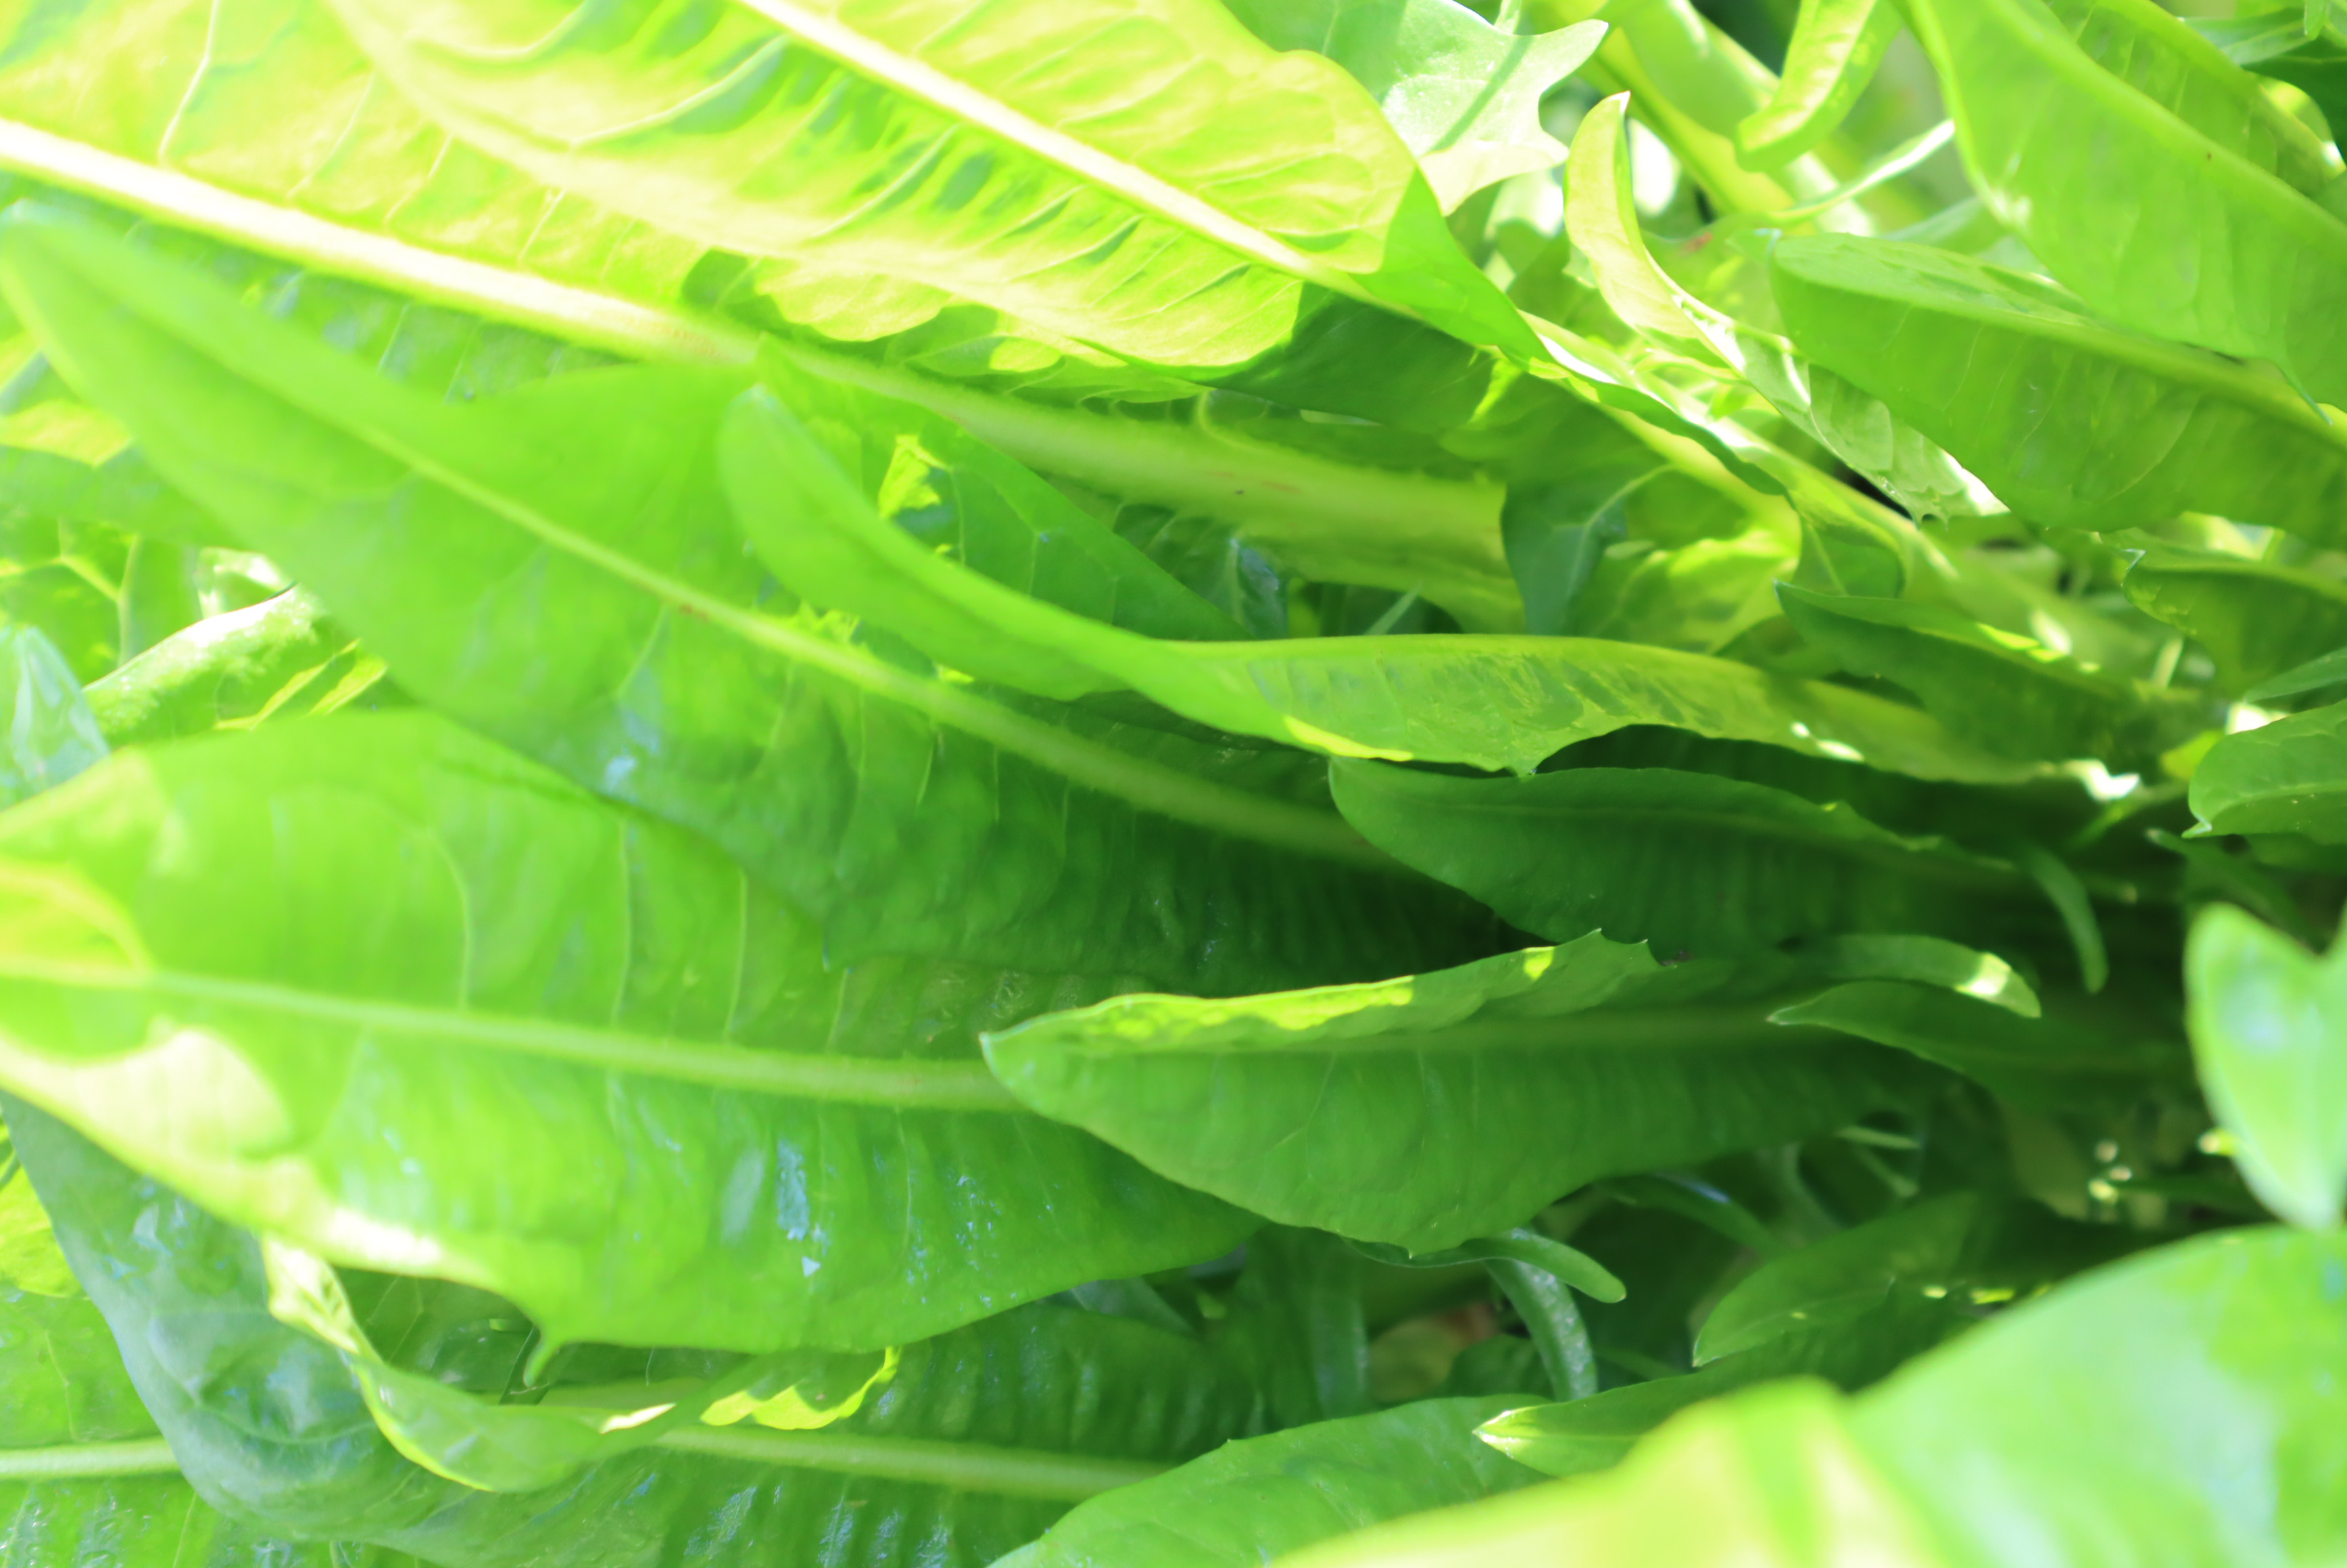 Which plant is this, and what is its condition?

chicory, healthy
